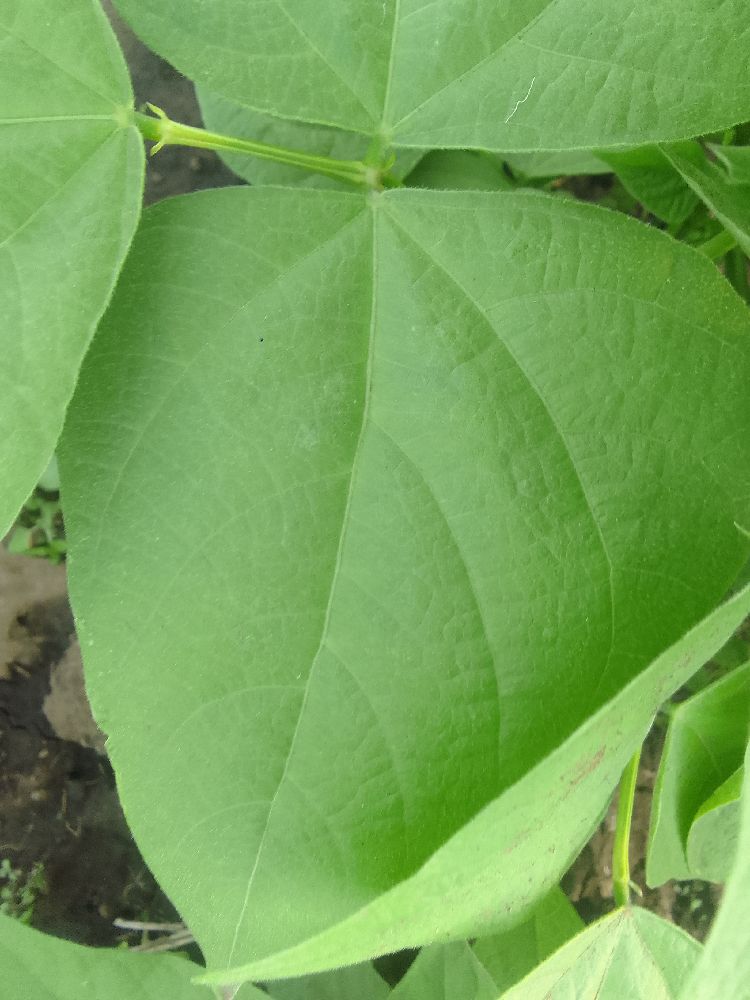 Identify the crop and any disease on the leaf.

common bean, healthy
